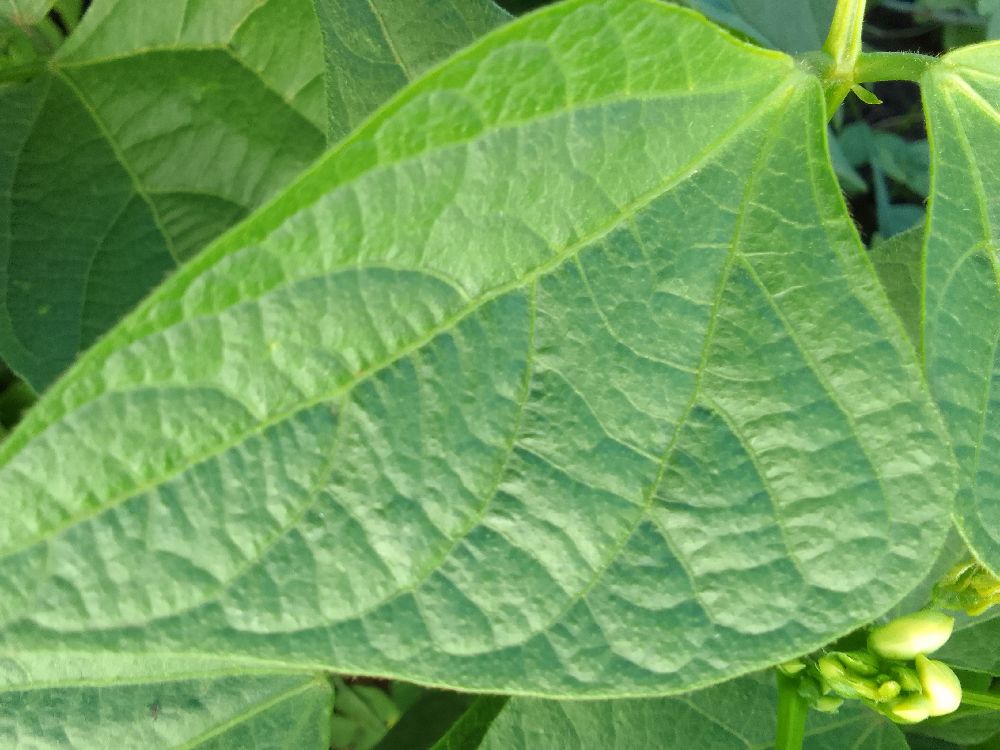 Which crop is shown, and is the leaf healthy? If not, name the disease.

common bean, healthy
